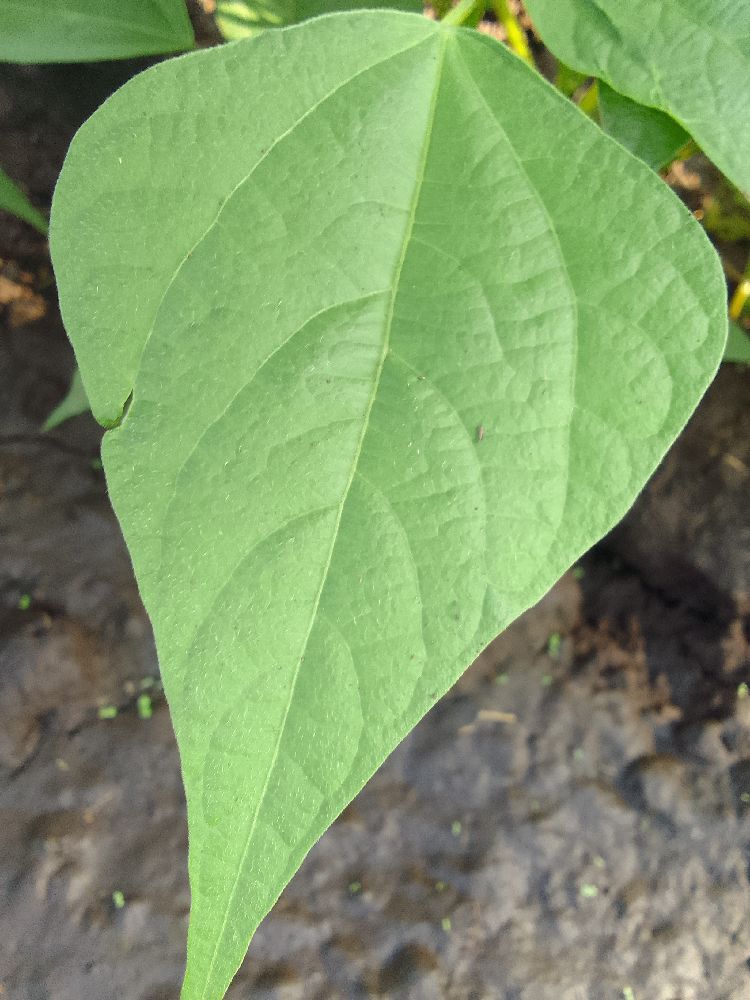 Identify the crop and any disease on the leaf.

common bean, healthy
